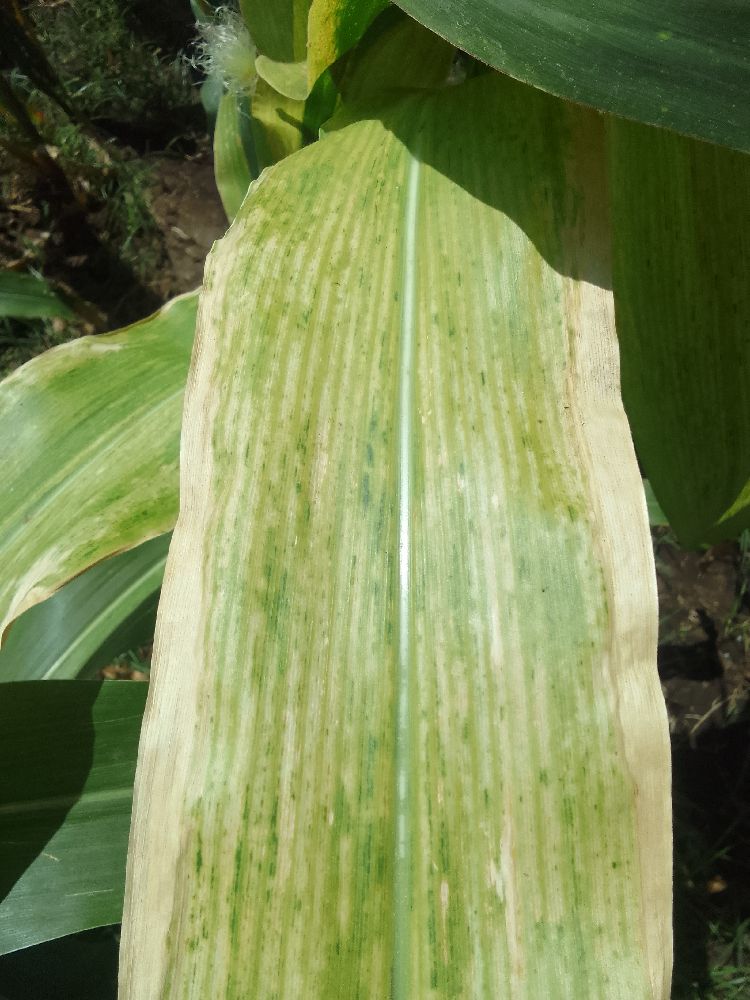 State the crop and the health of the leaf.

maize, maize lethal necrosis
